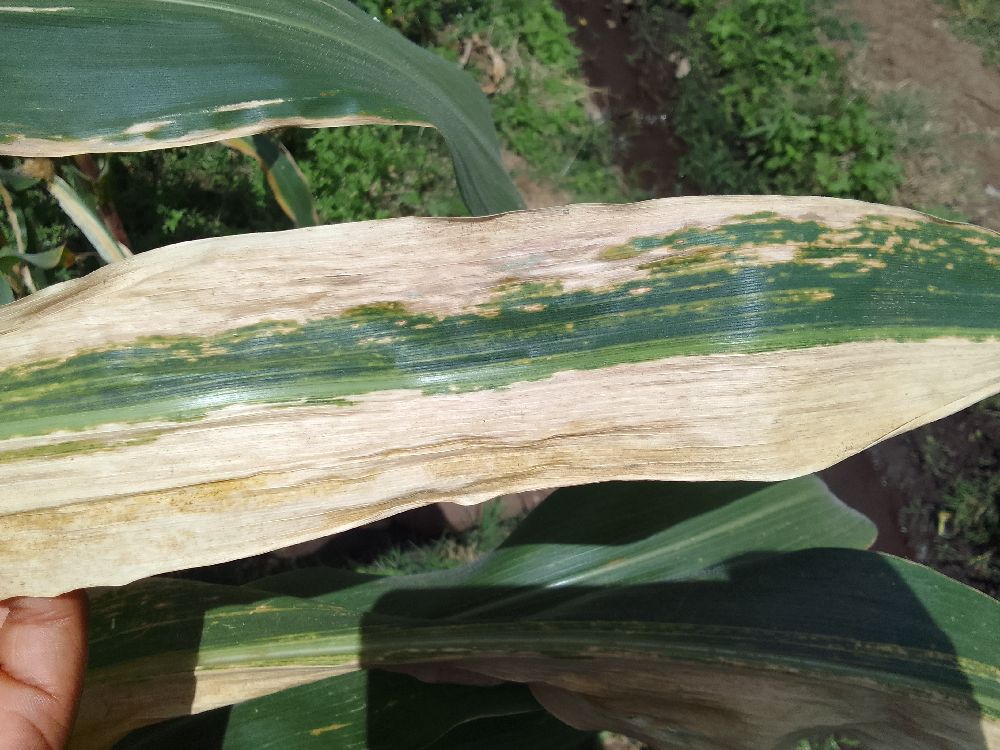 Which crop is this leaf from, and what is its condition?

maize, maize lethal necrosis
